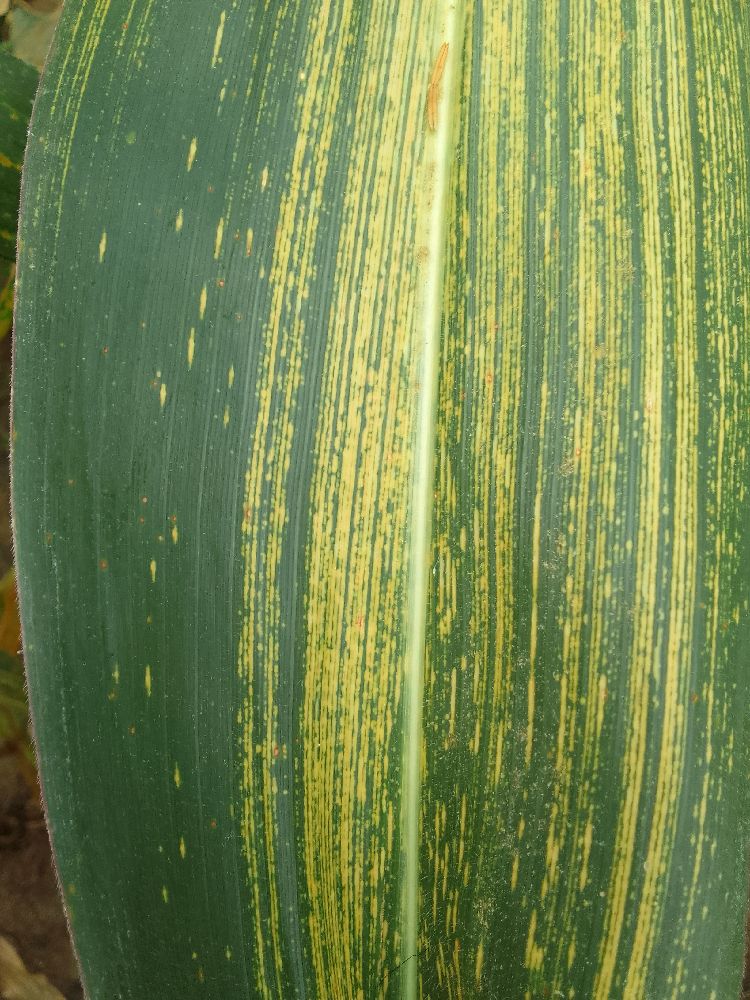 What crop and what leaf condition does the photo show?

maize, maize streak virus
